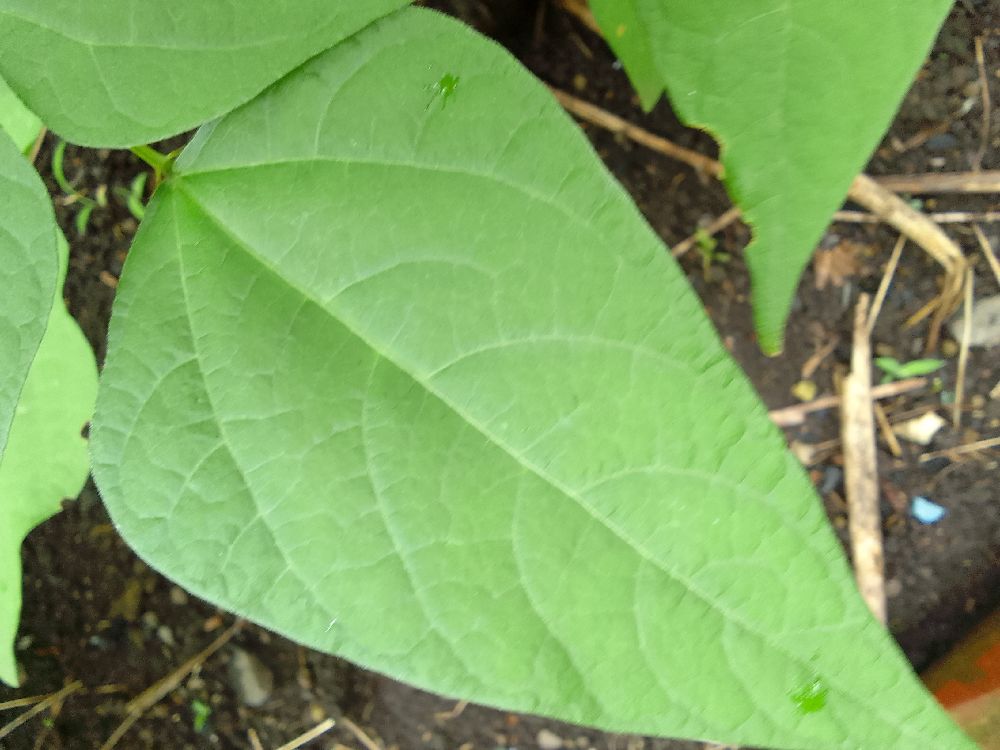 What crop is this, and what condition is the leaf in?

common bean, healthy
